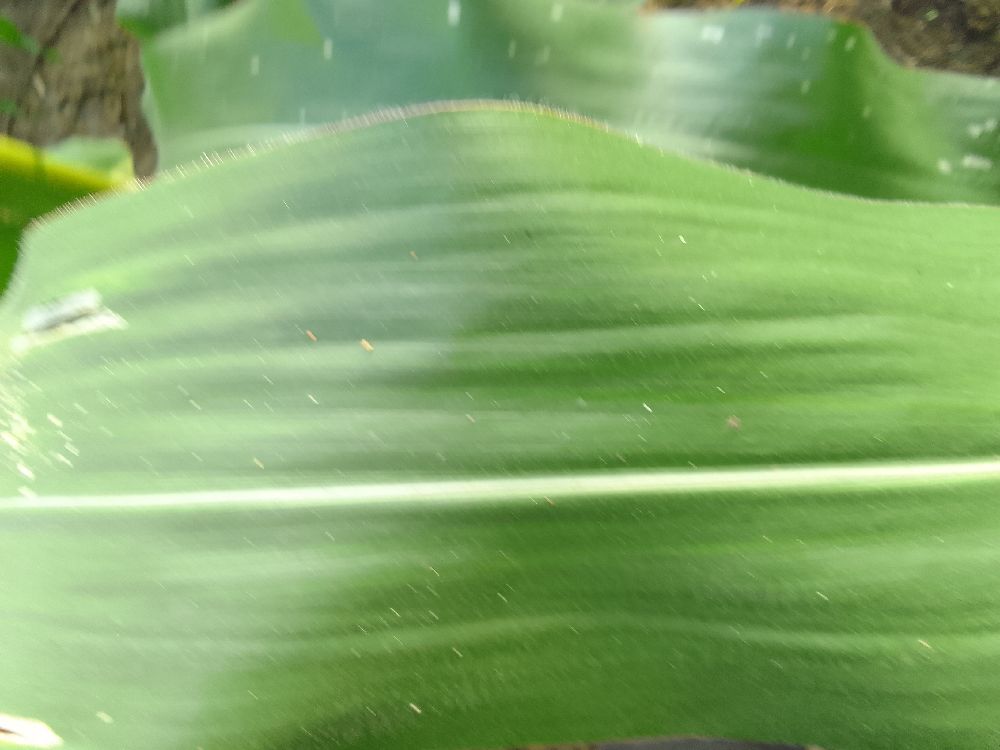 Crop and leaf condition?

maize, healthy
